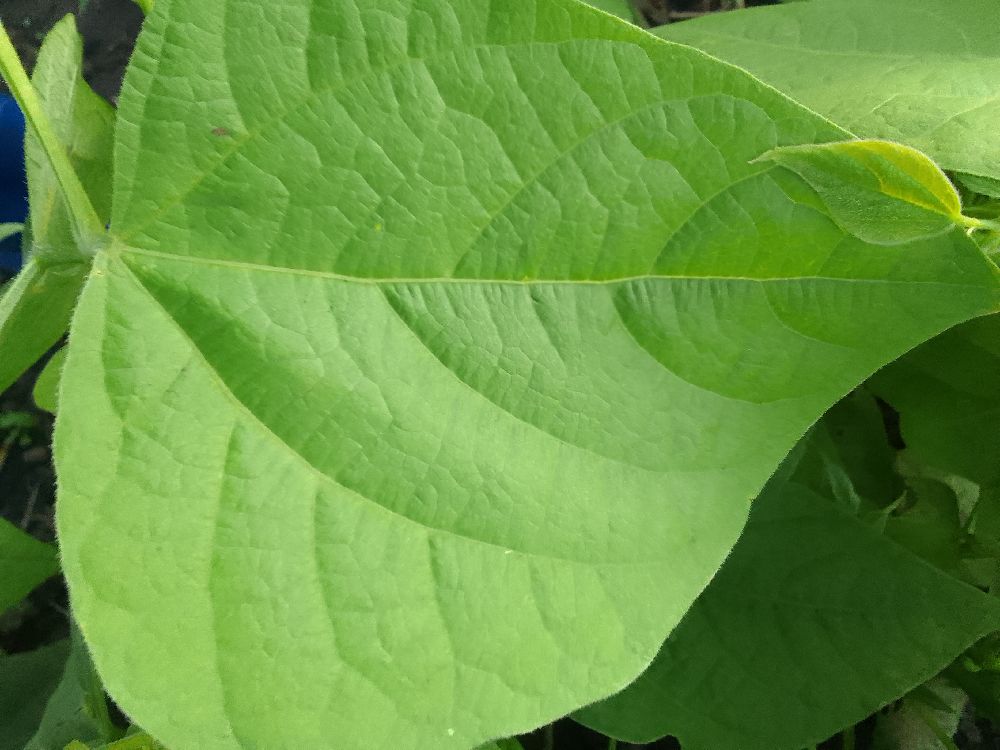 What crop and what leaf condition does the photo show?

common bean, healthy
